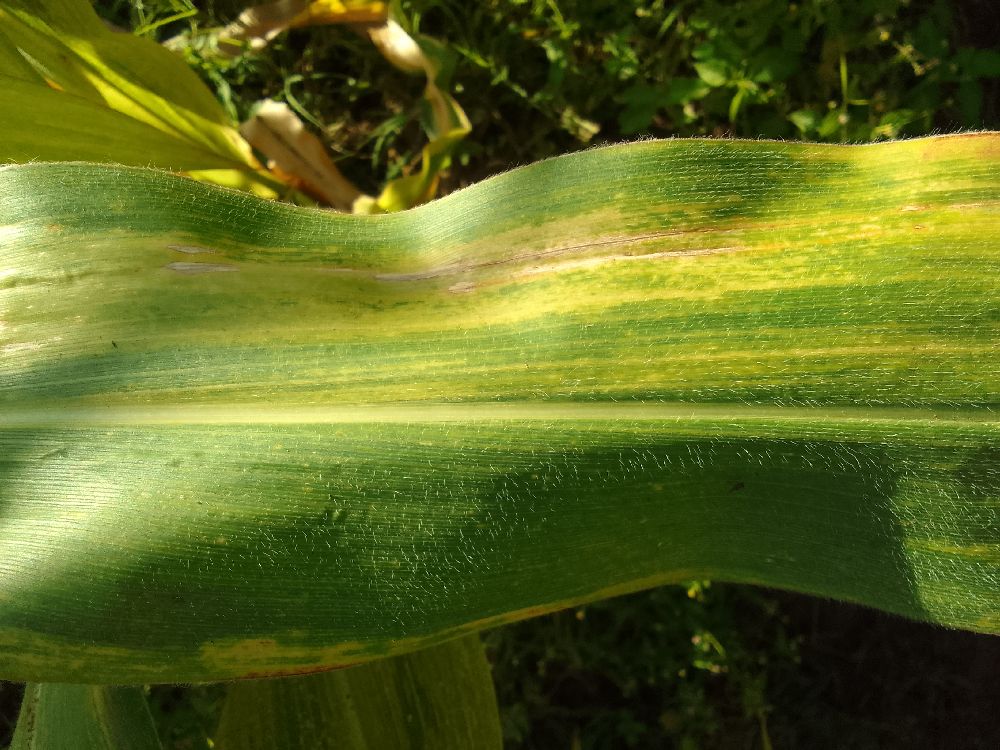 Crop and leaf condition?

maize, maize lethal necrosis
